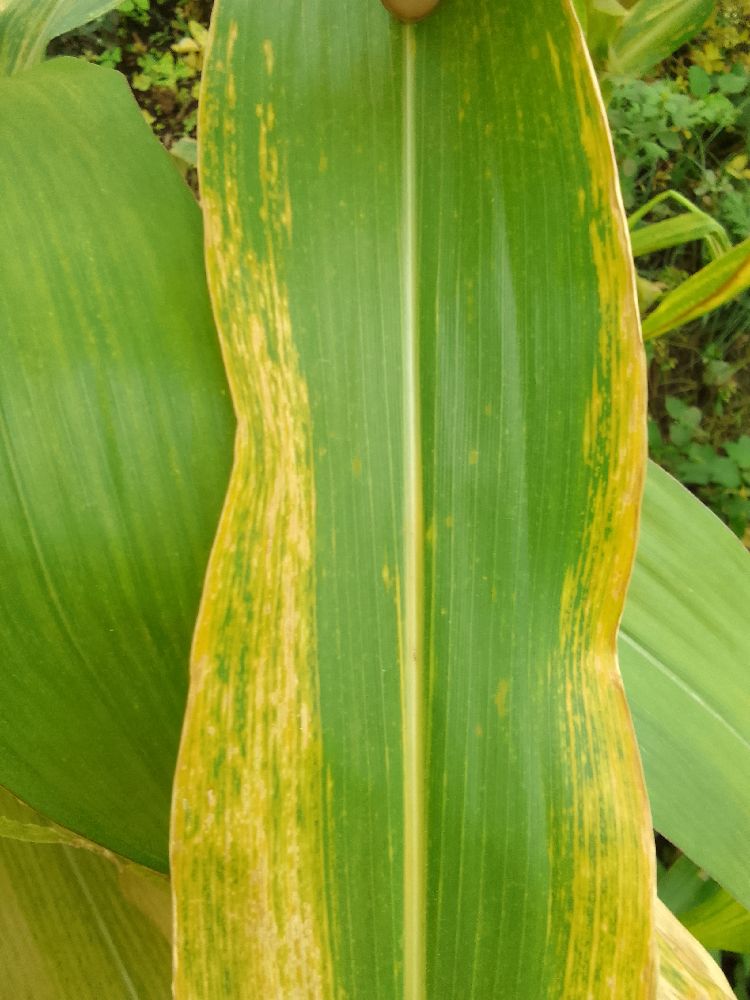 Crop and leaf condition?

maize, maize lethal necrosis
